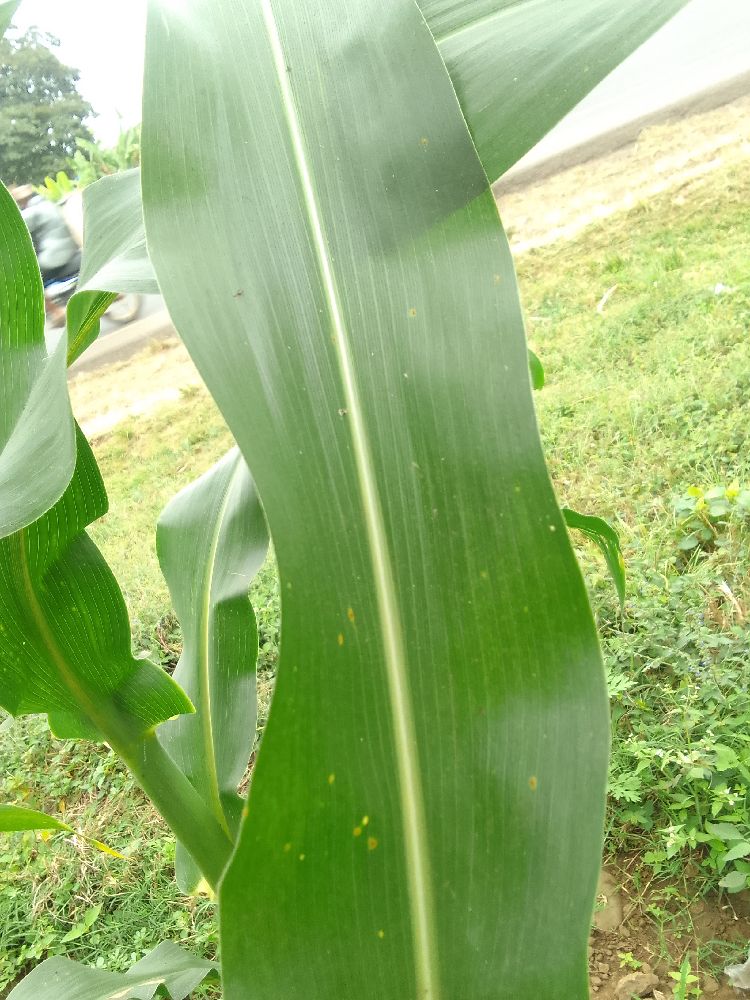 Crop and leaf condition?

maize, healthy
